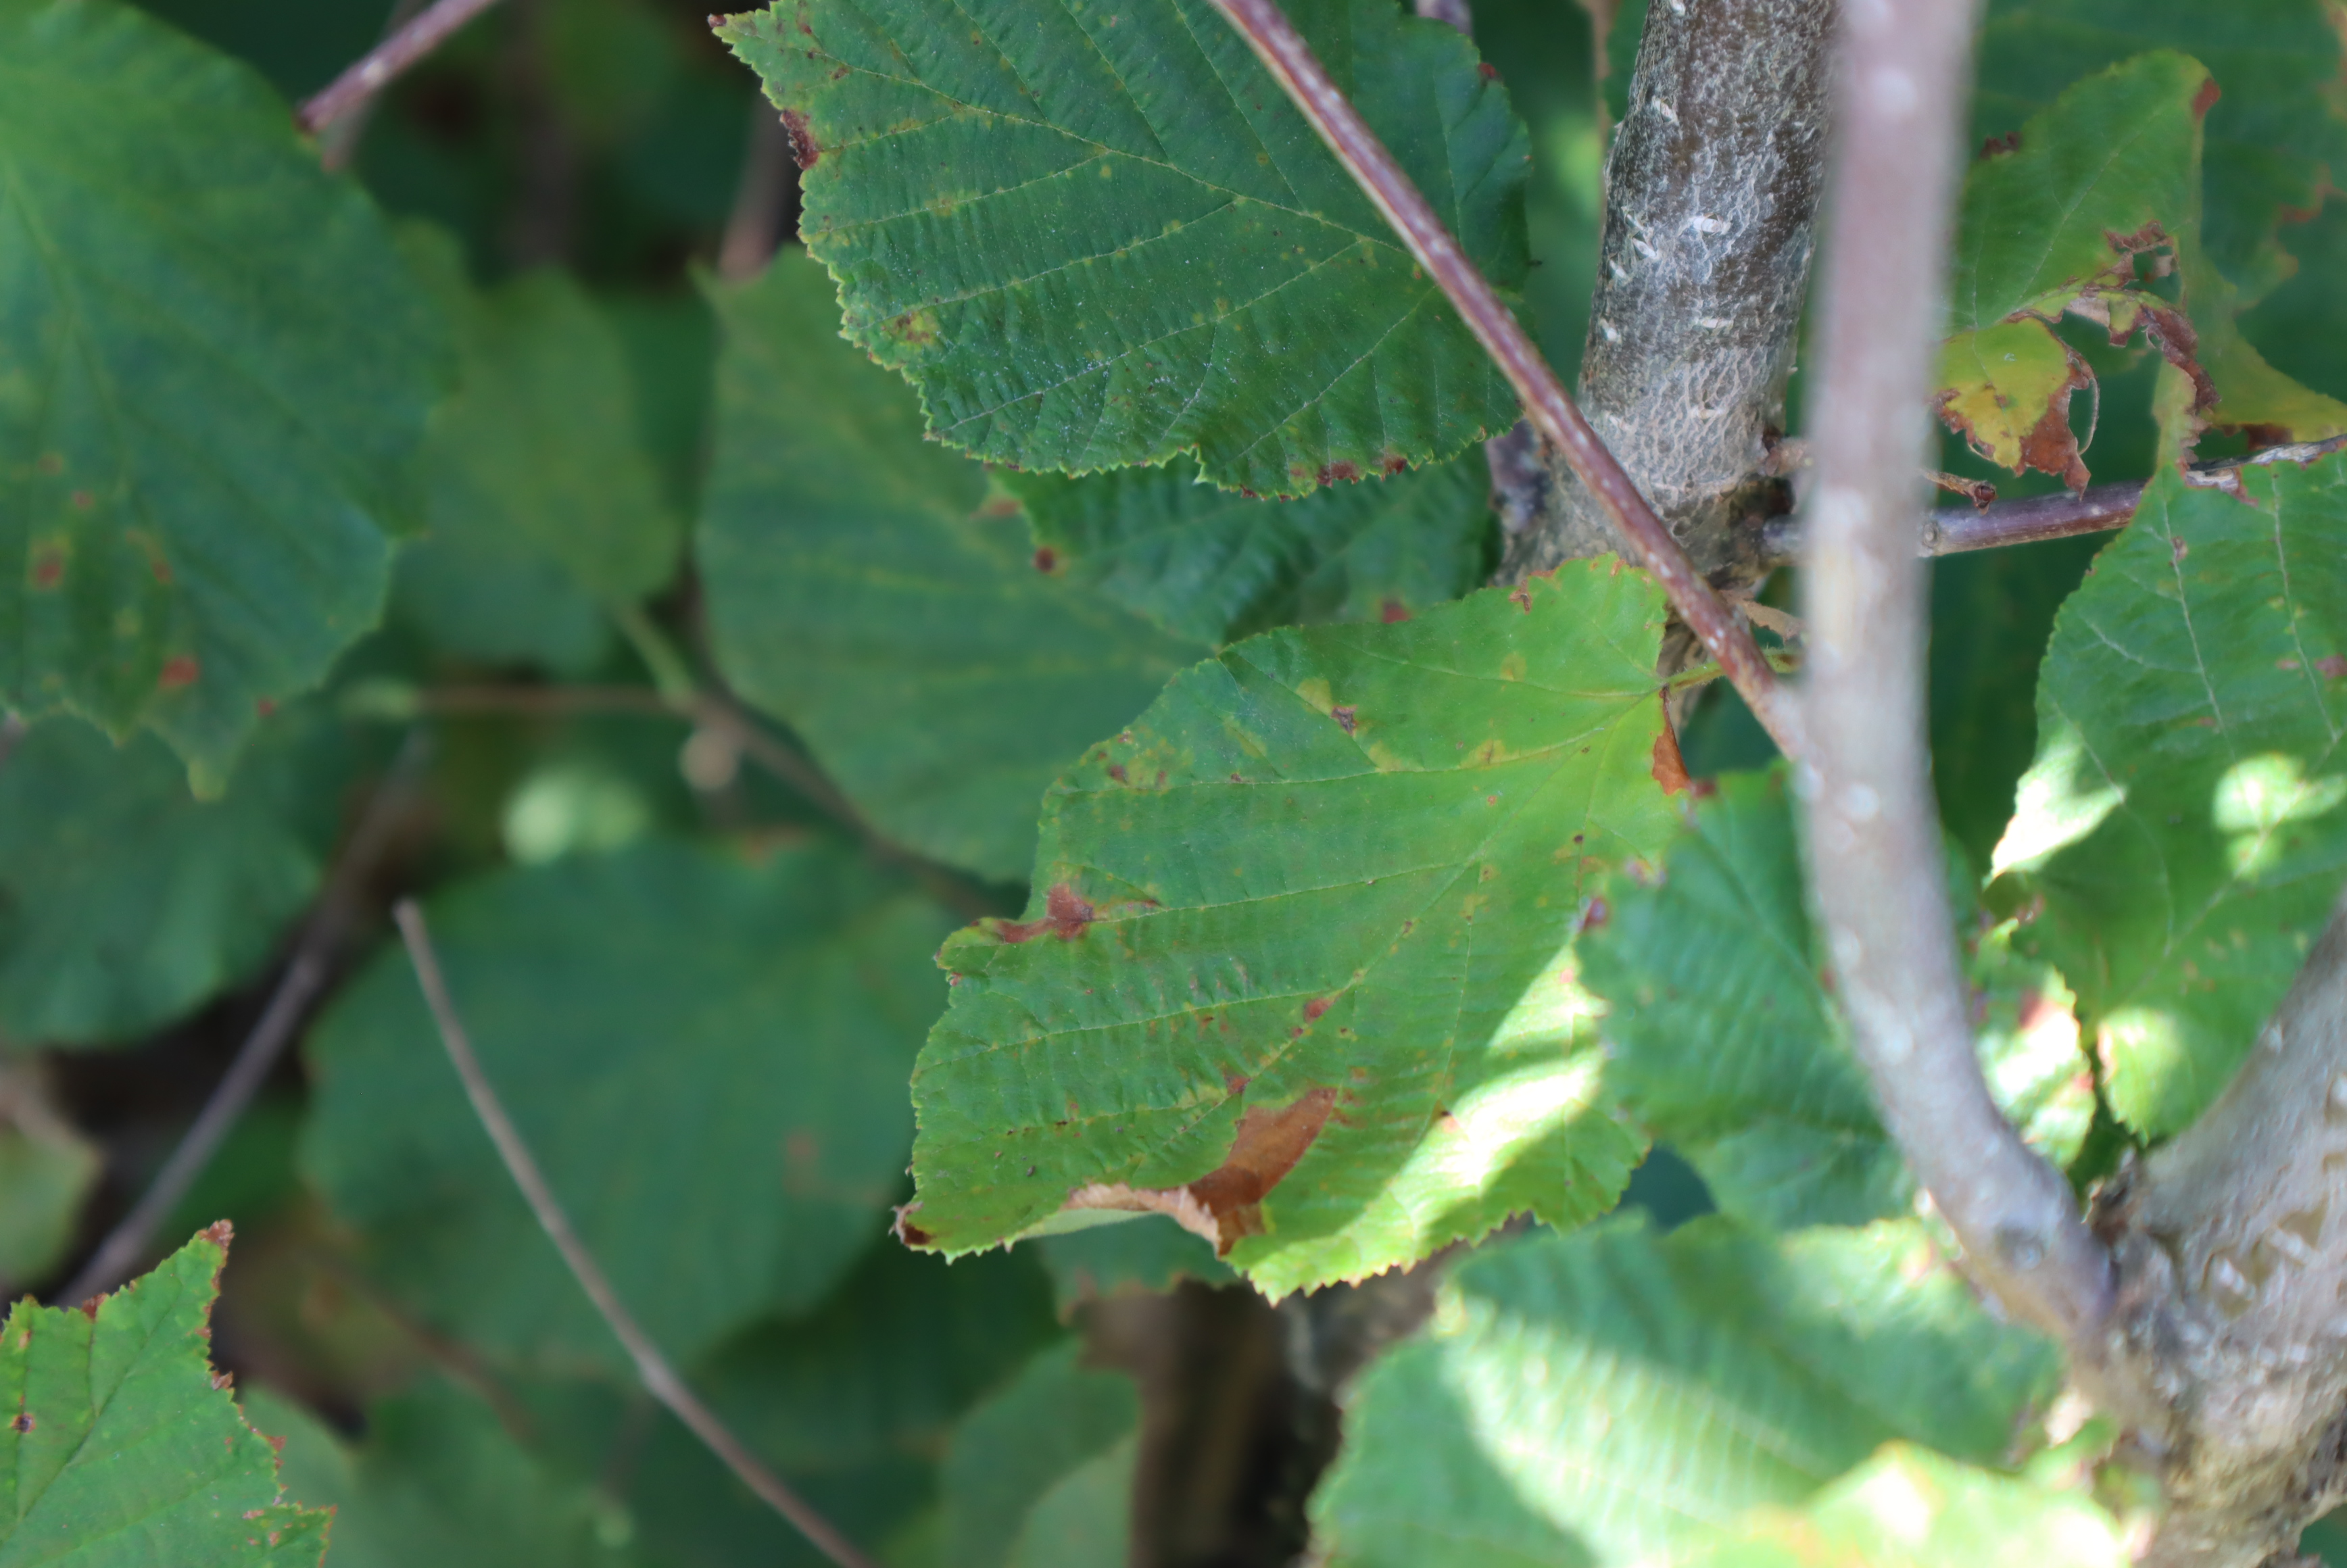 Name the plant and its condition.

hazel, bacterial spot, sunburn
